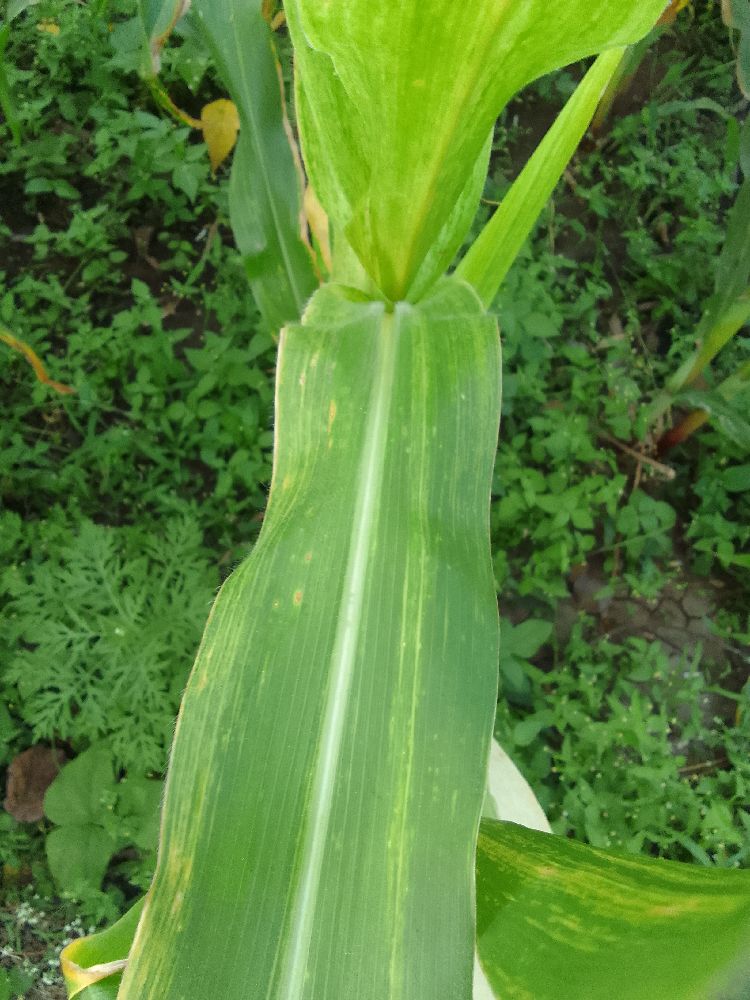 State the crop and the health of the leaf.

maize, maize lethal necrosis
